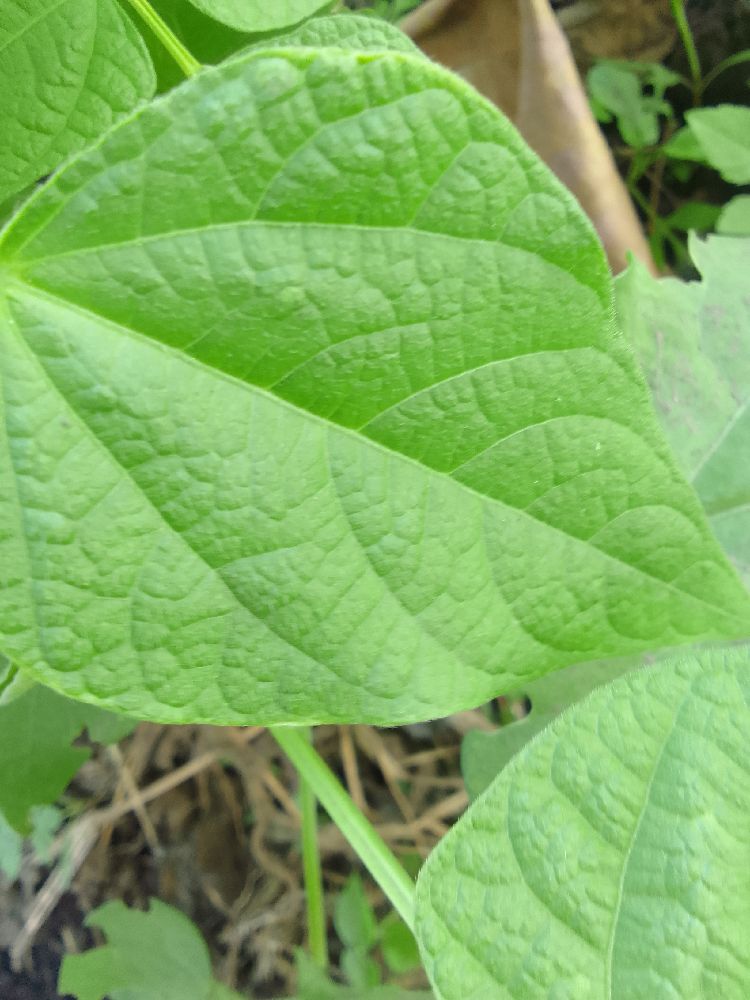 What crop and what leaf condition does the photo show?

common bean, healthy
